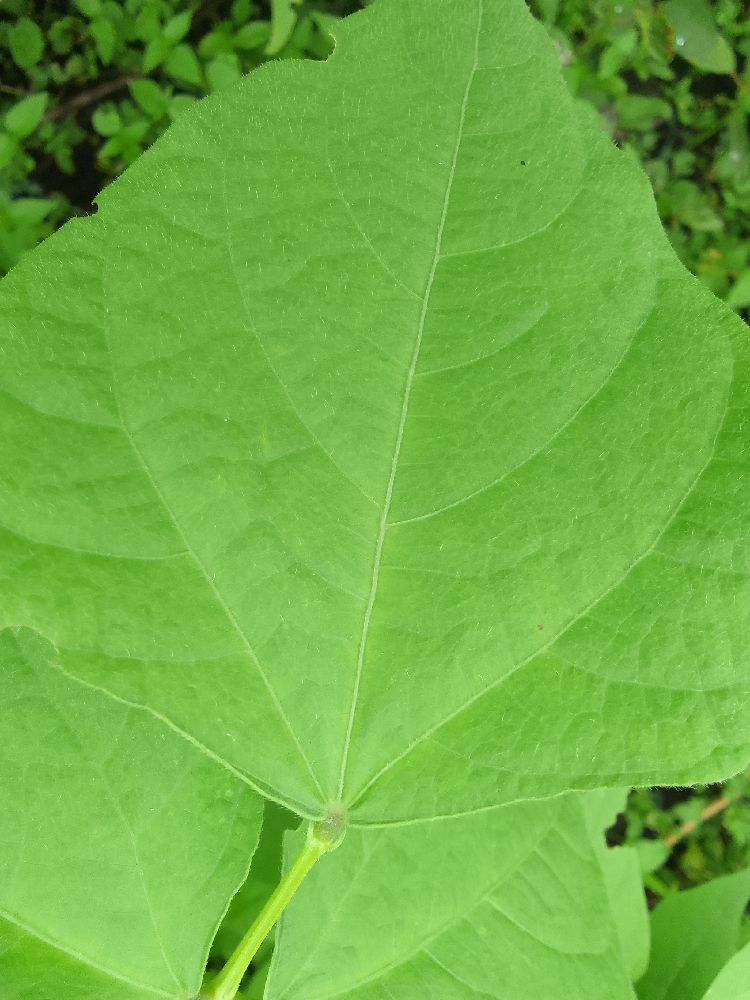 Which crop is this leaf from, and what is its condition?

common bean, healthy
